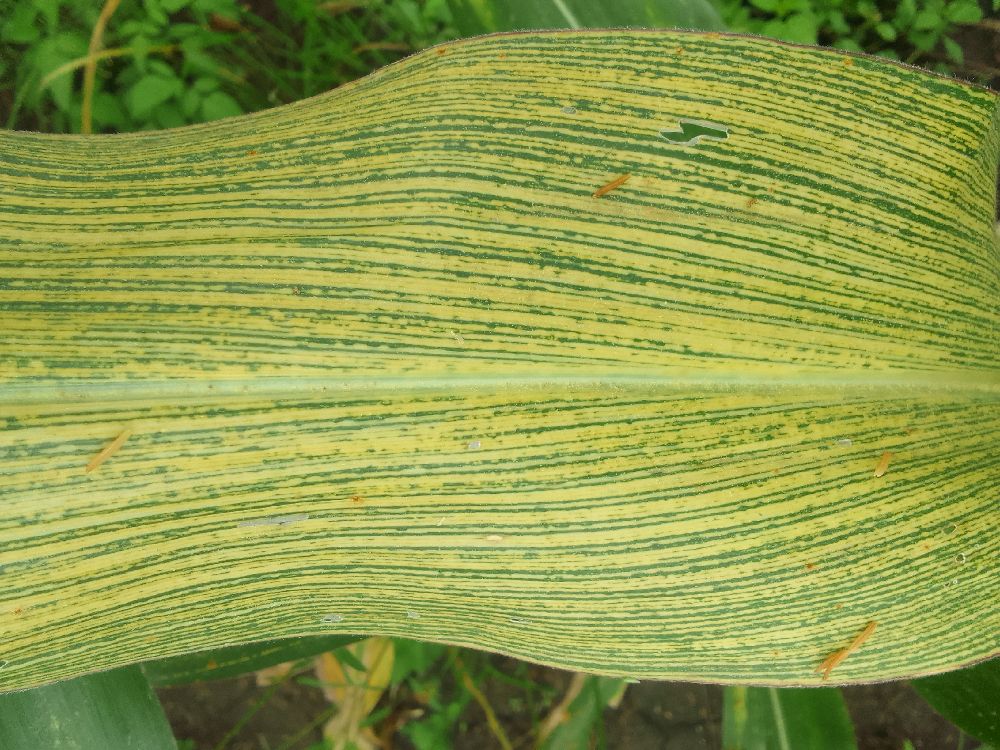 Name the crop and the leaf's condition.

maize, maize streak virus
